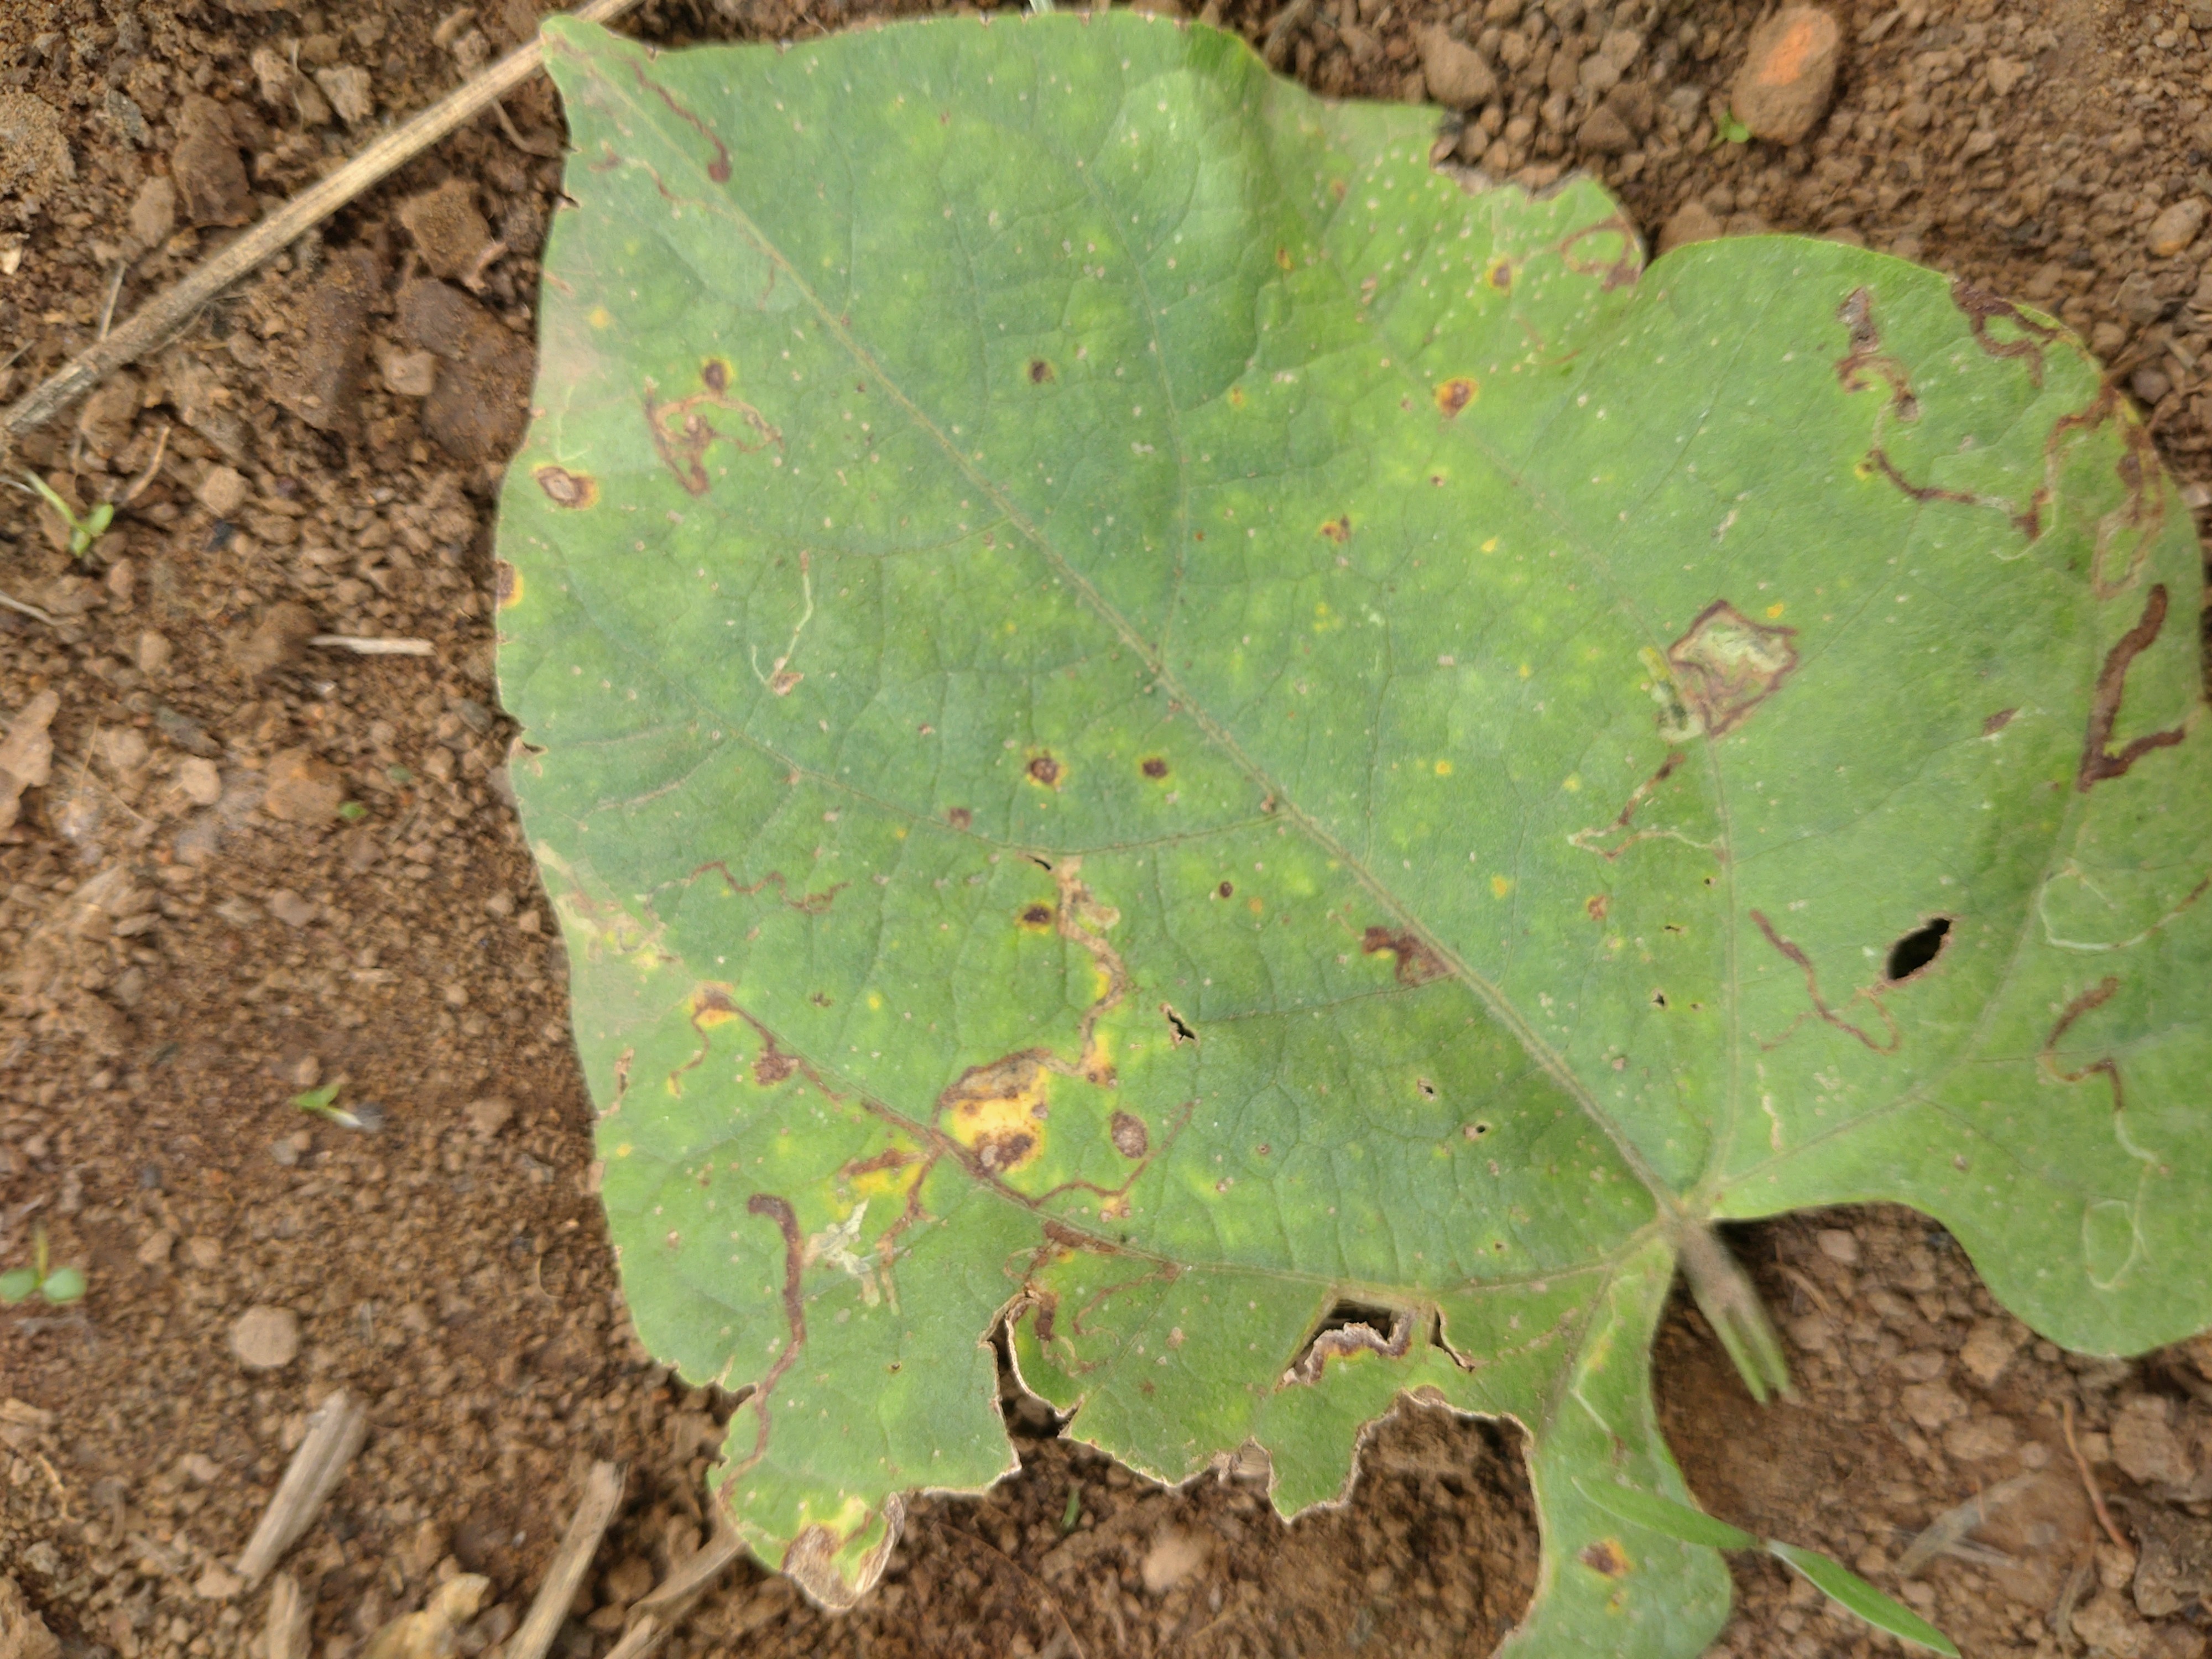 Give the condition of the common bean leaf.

rust
